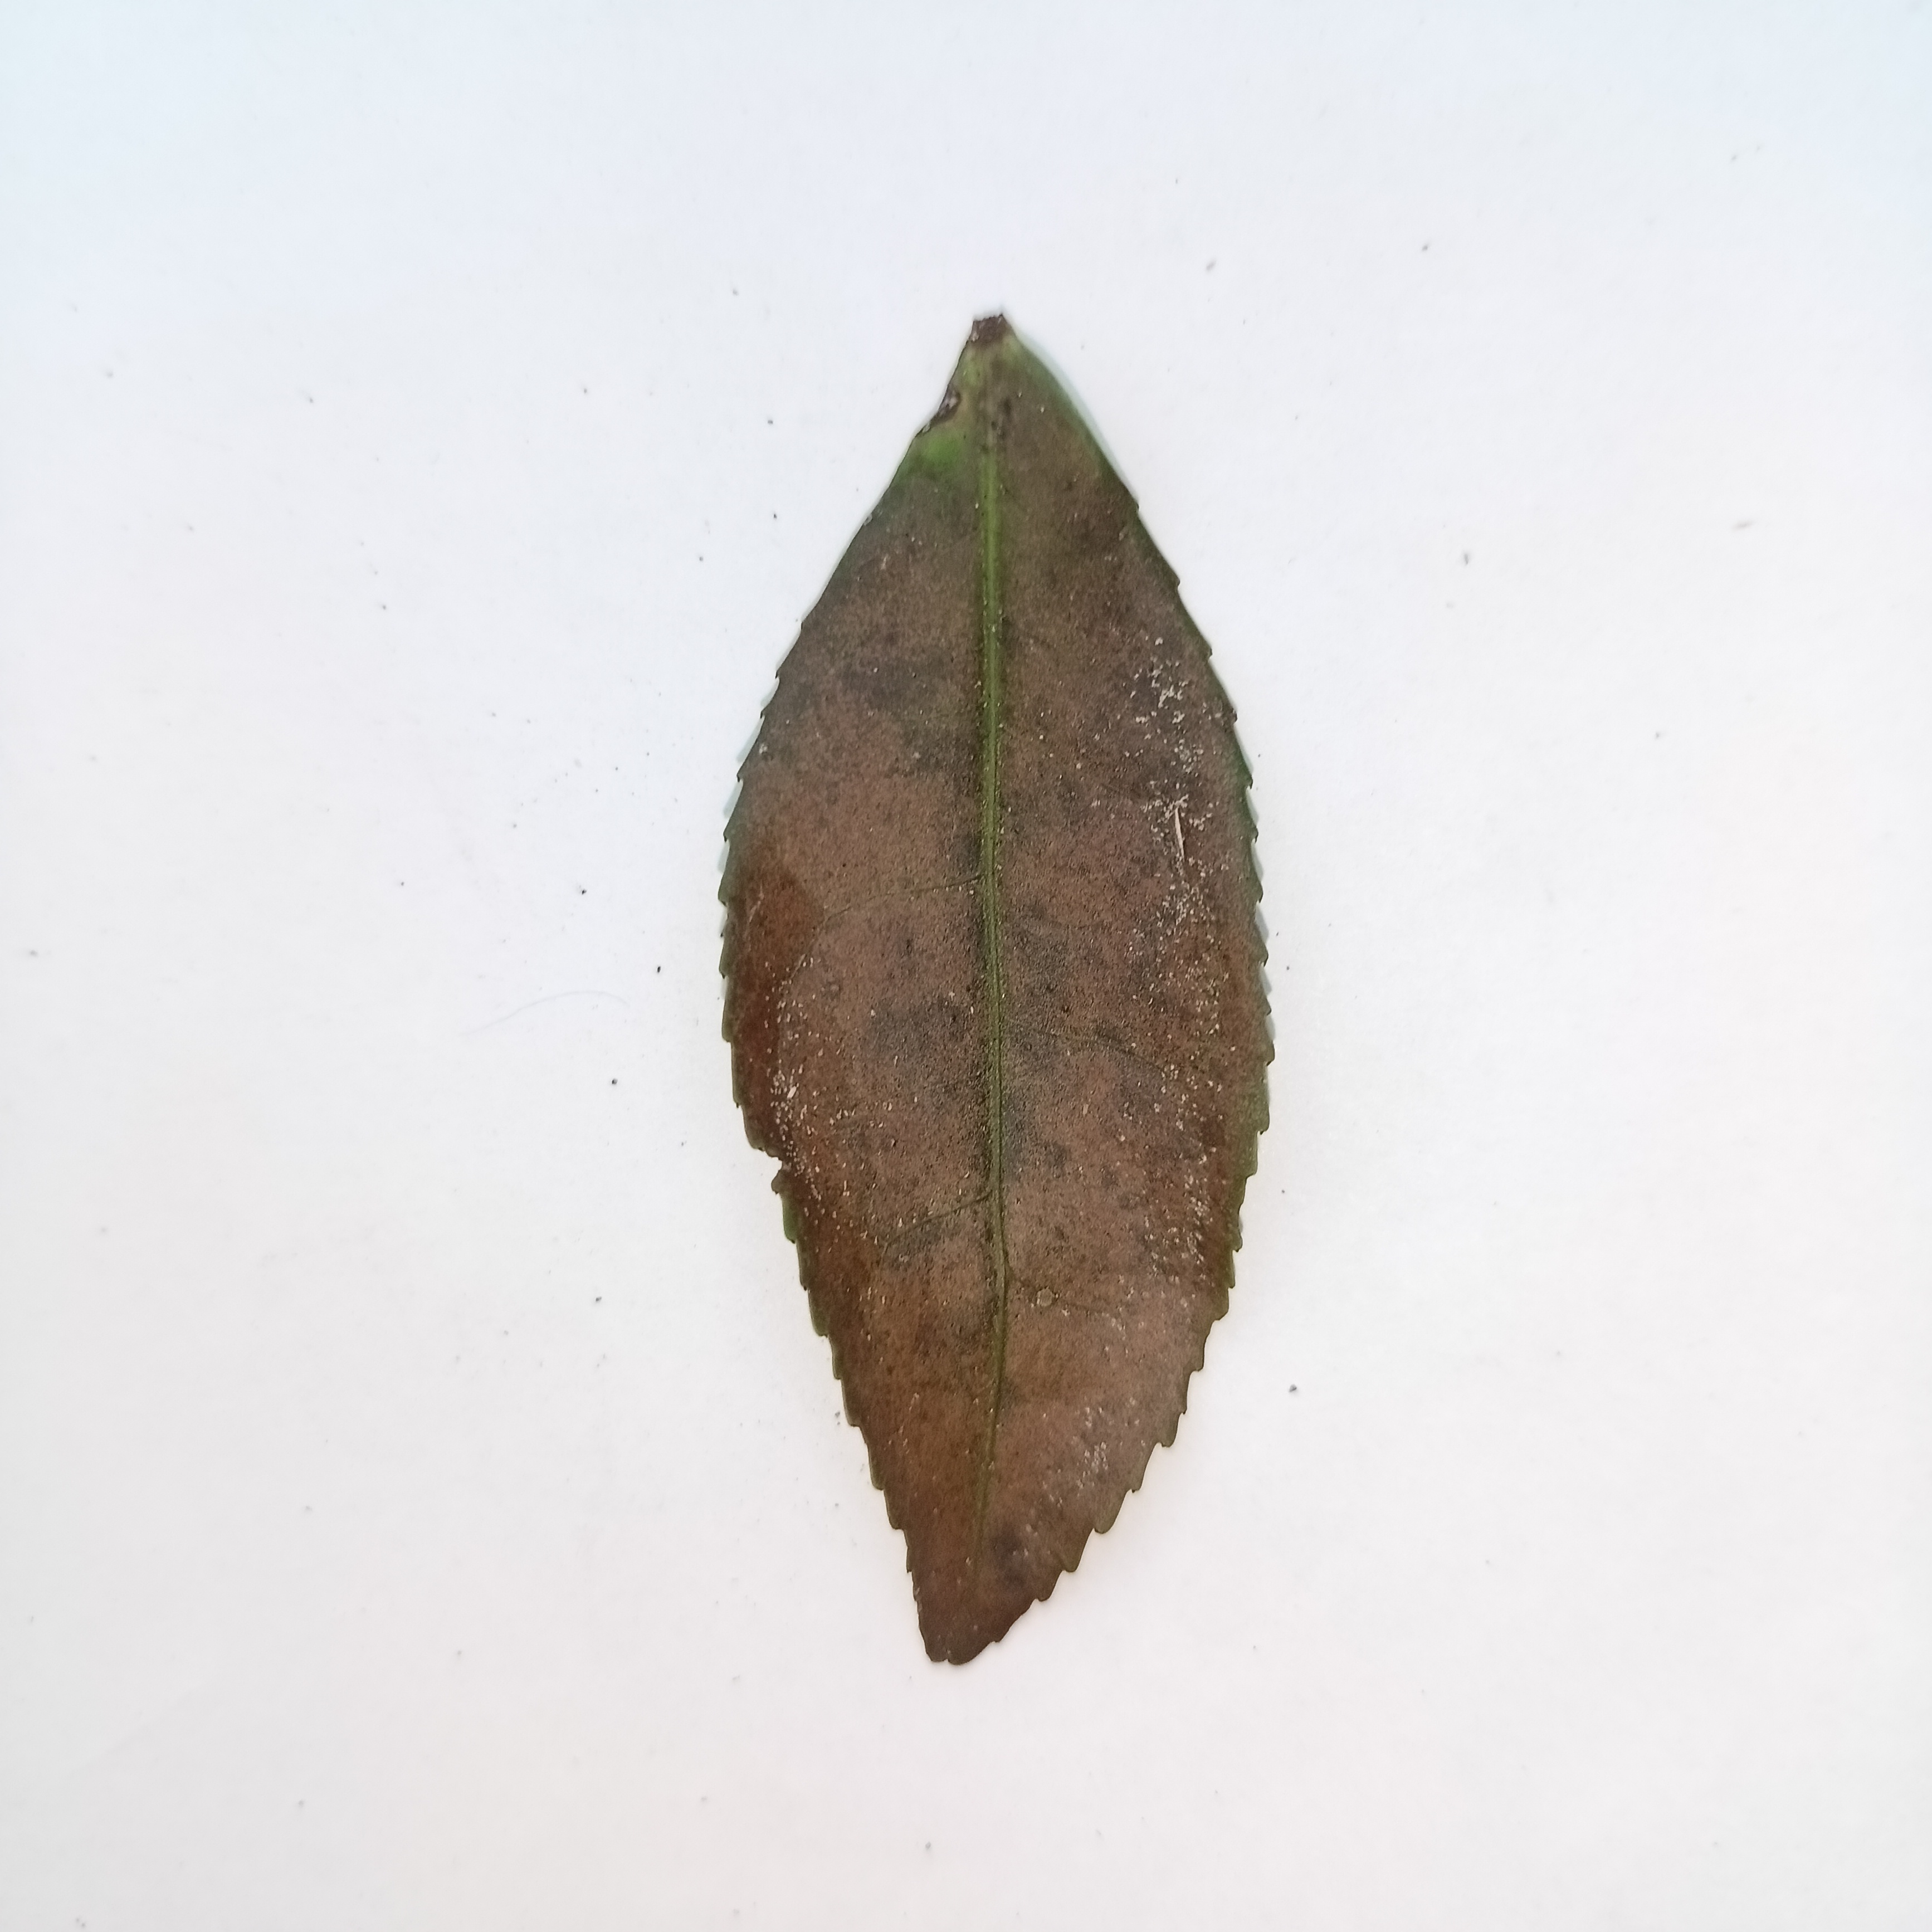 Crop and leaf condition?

tea, red rust
